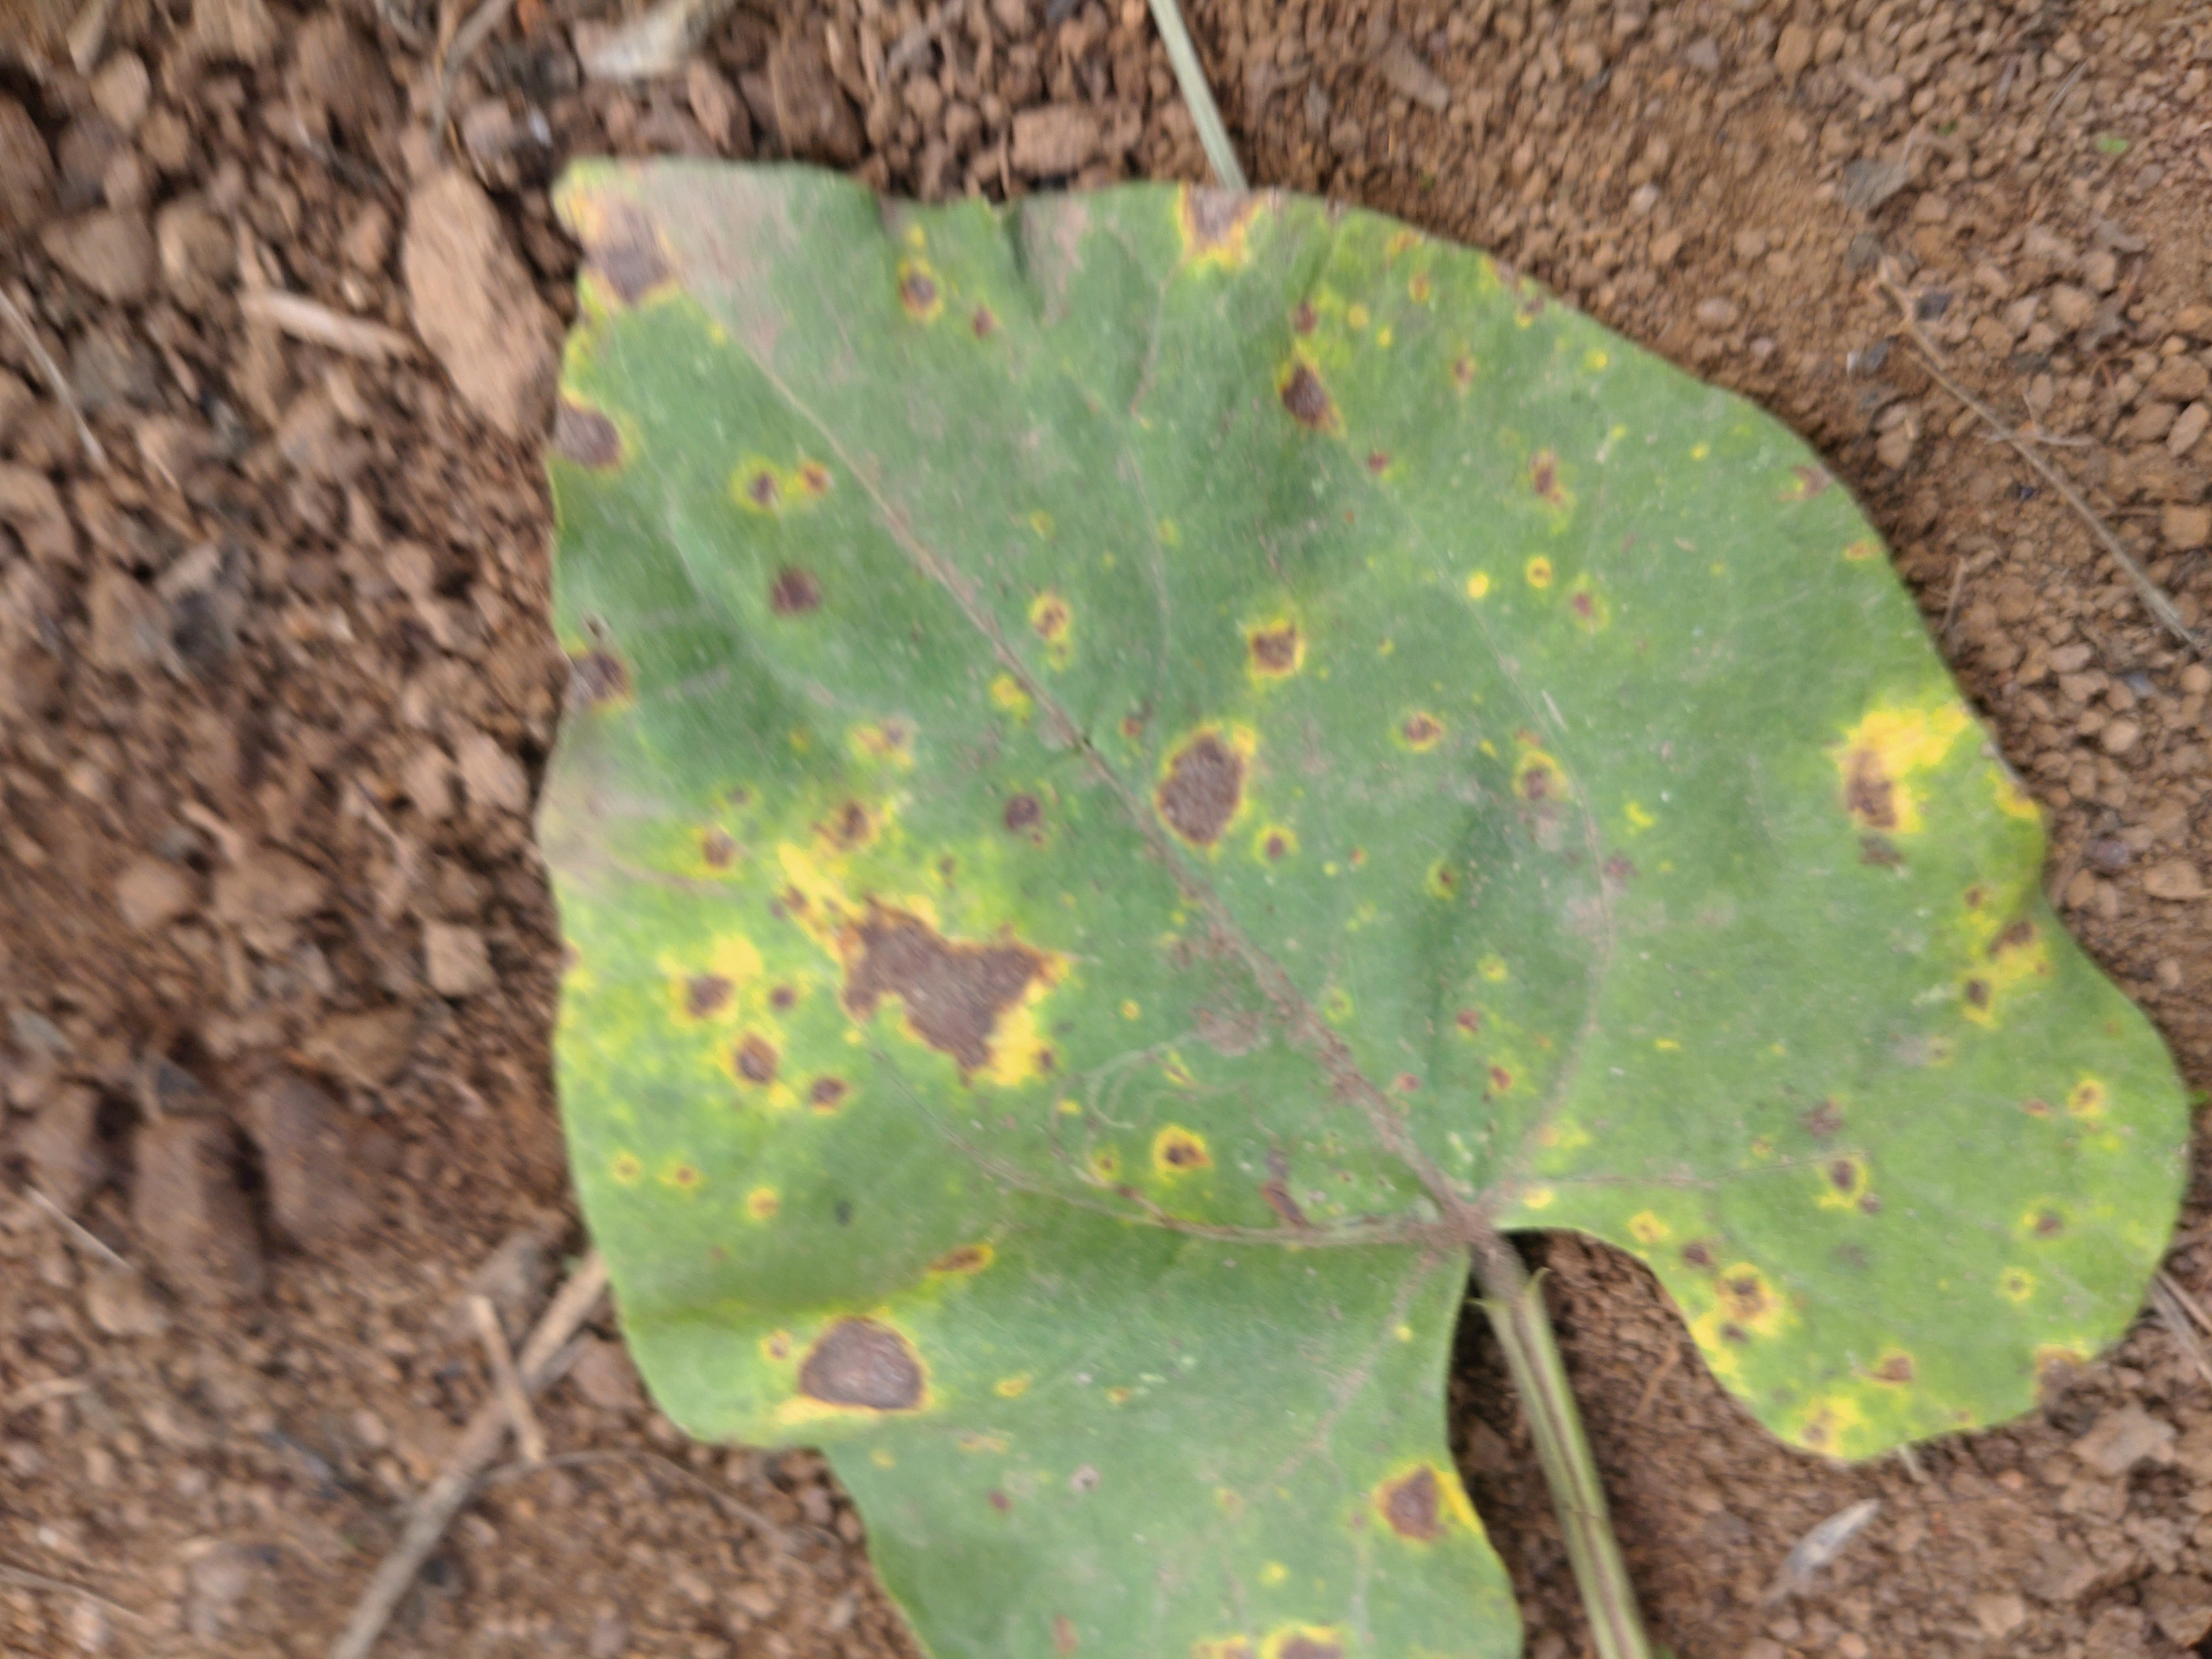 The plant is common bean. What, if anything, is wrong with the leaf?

rust
